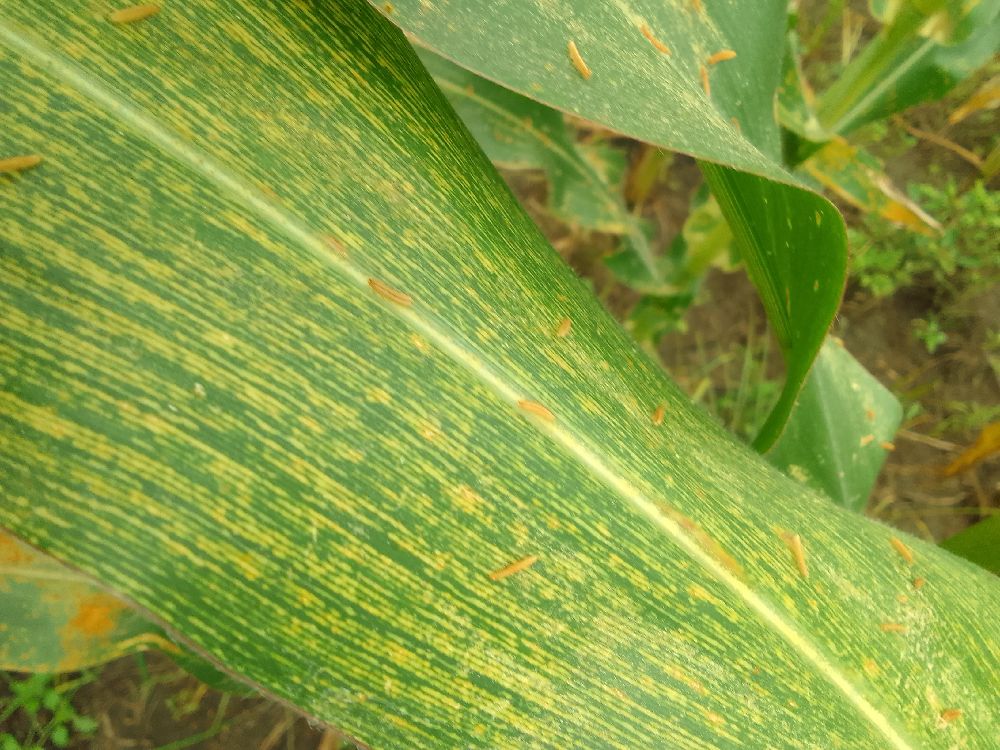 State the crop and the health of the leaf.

maize, maize streak virus
